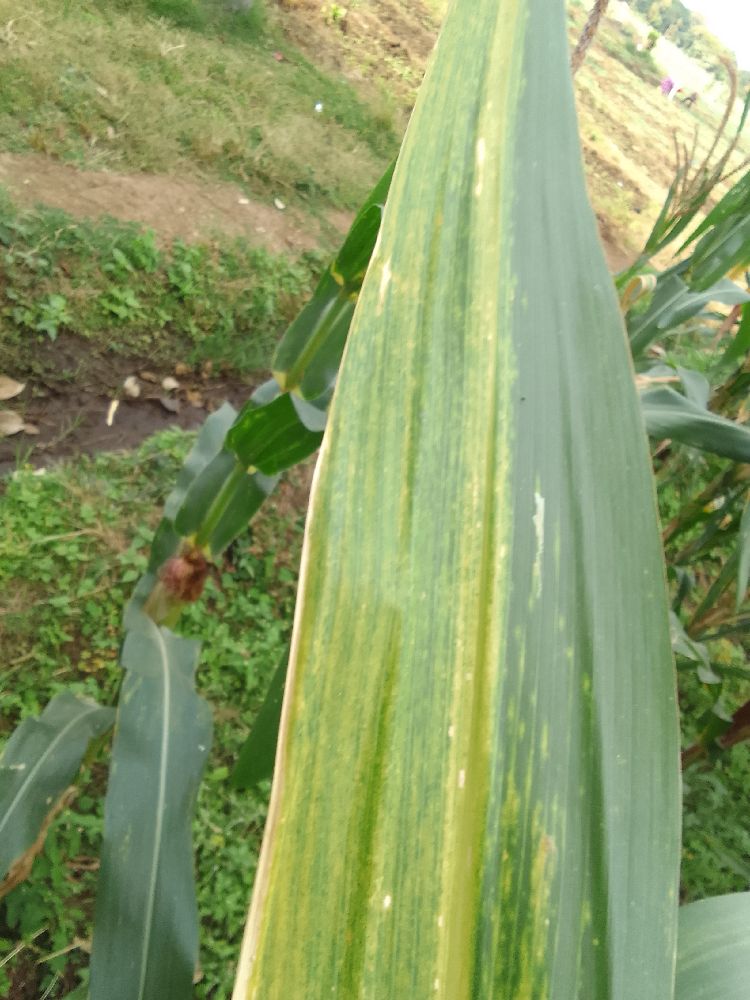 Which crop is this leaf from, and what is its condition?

maize, maize lethal necrosis
